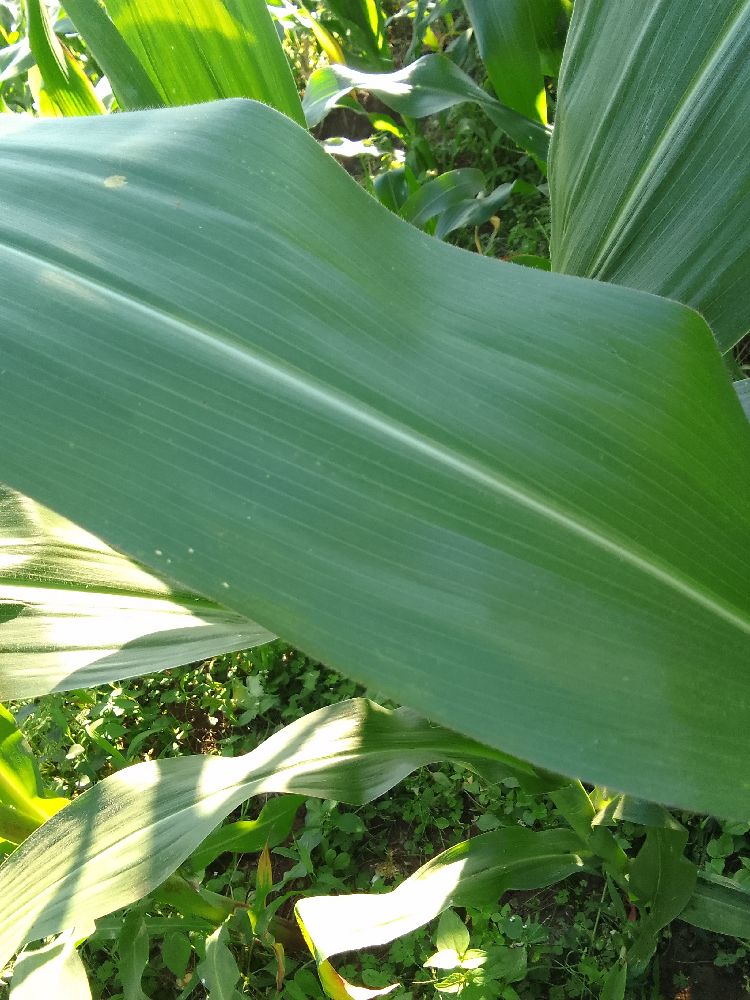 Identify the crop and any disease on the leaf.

maize, healthy
